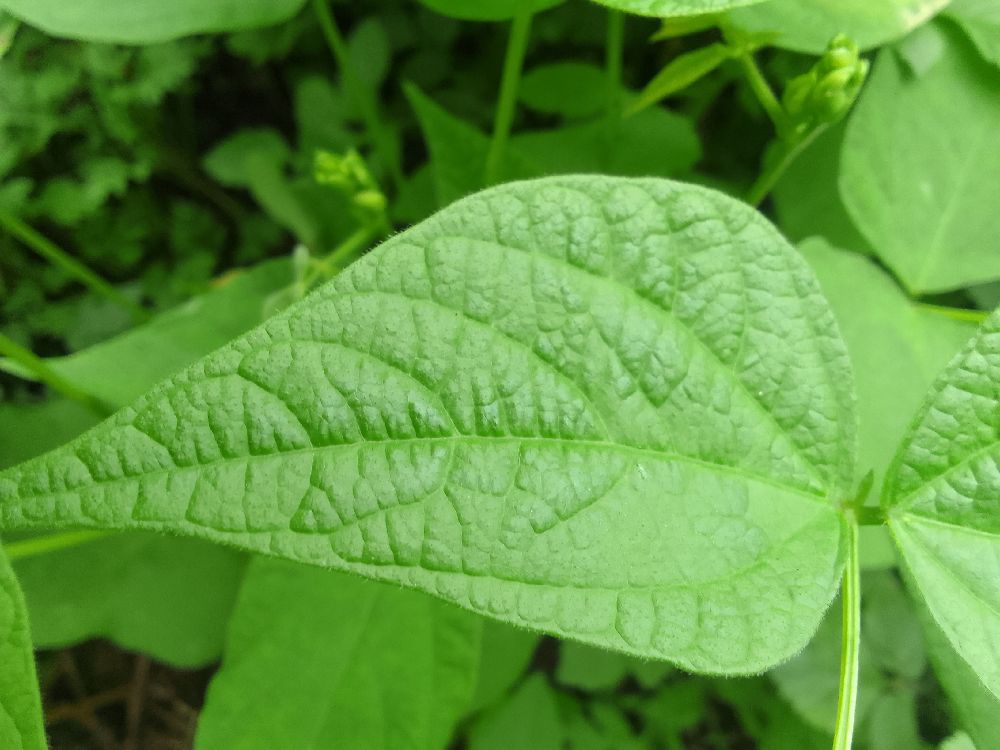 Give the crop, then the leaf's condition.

common bean, healthy
